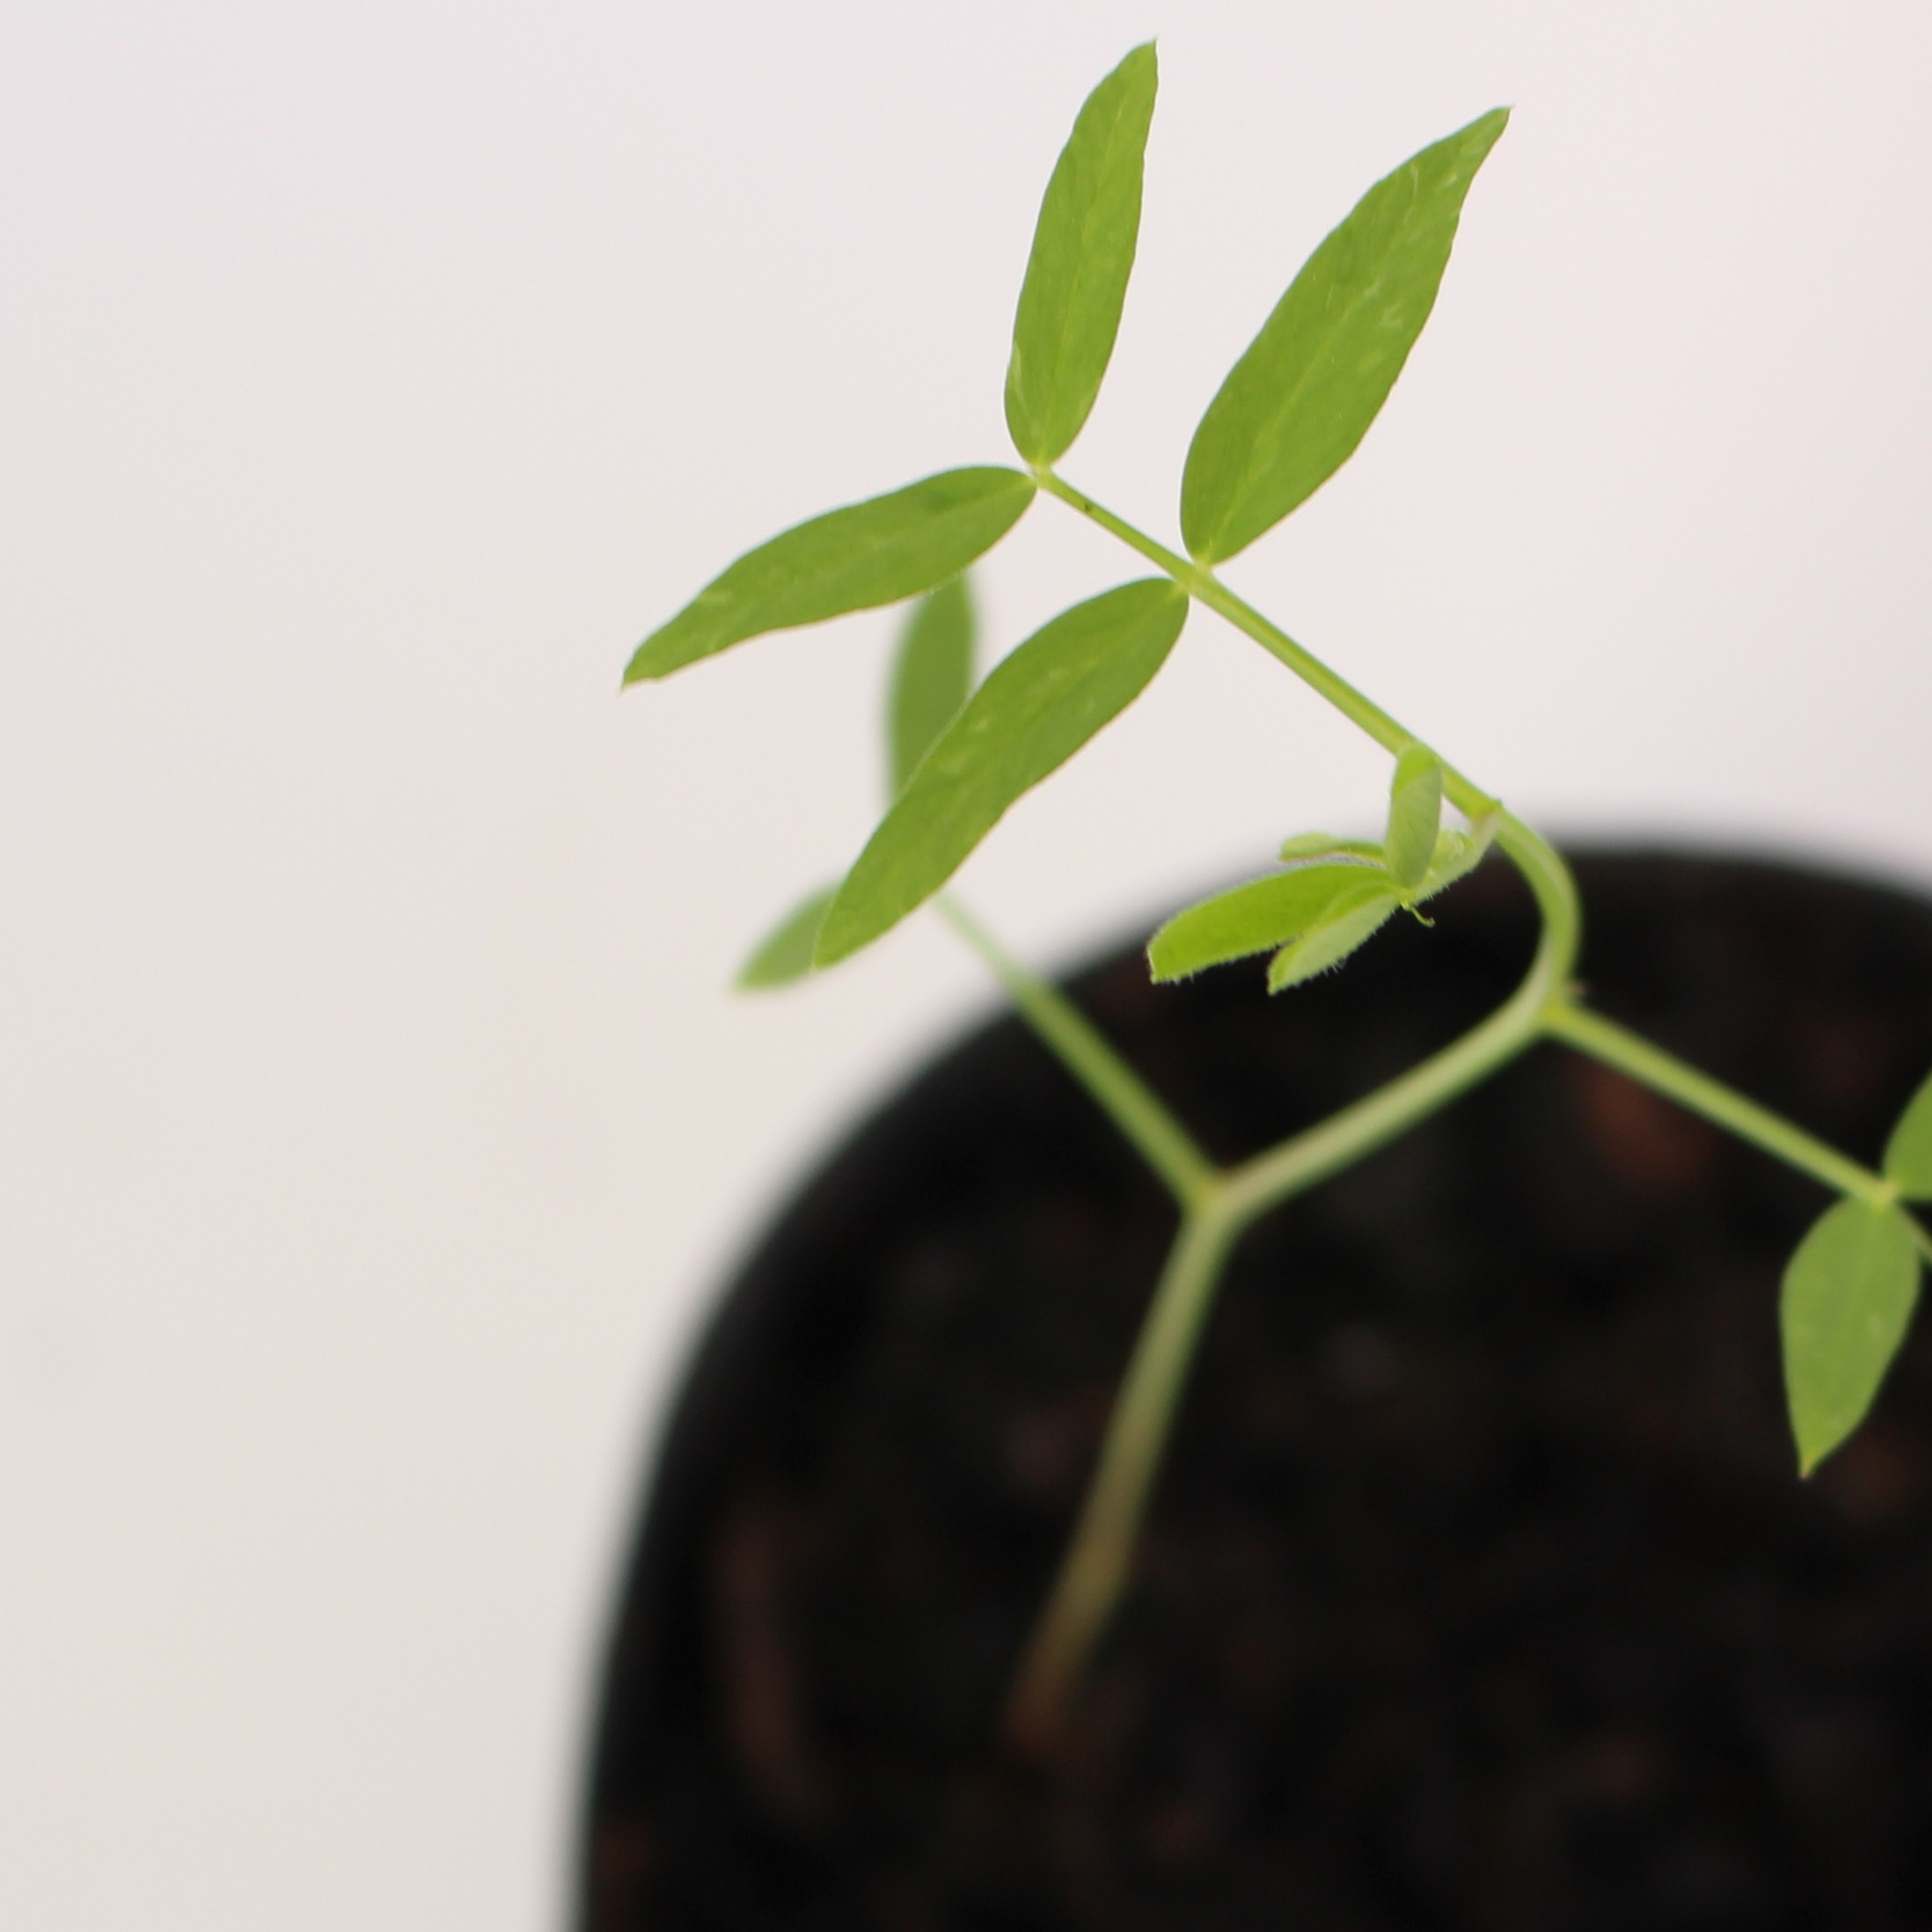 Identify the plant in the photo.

Vicia sativa
